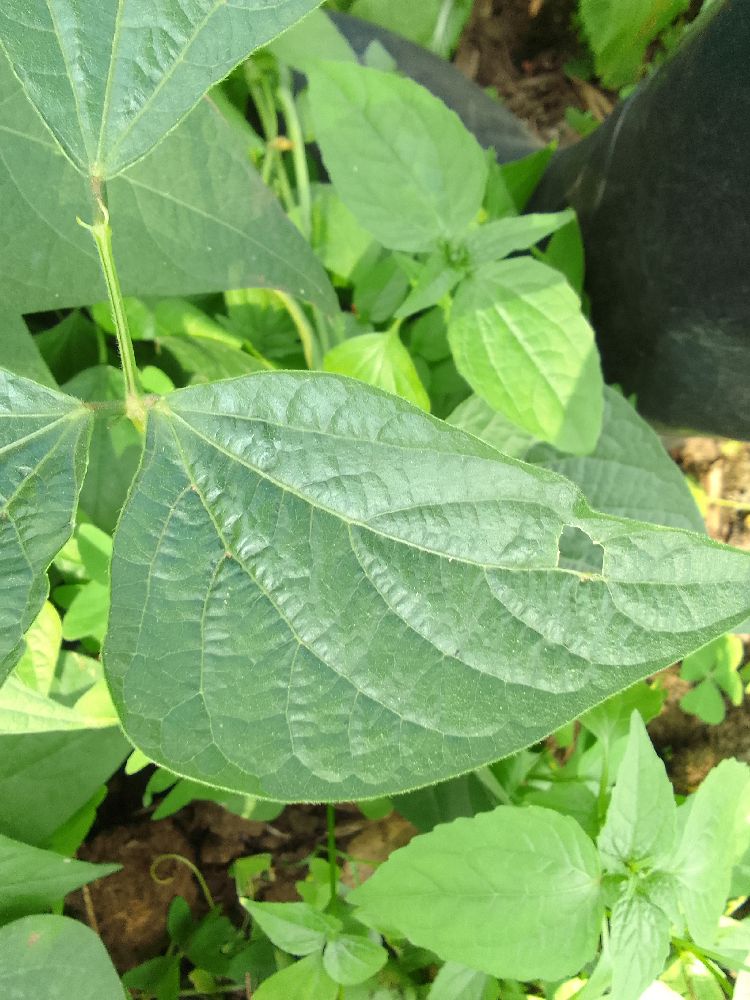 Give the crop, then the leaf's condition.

common bean, healthy
